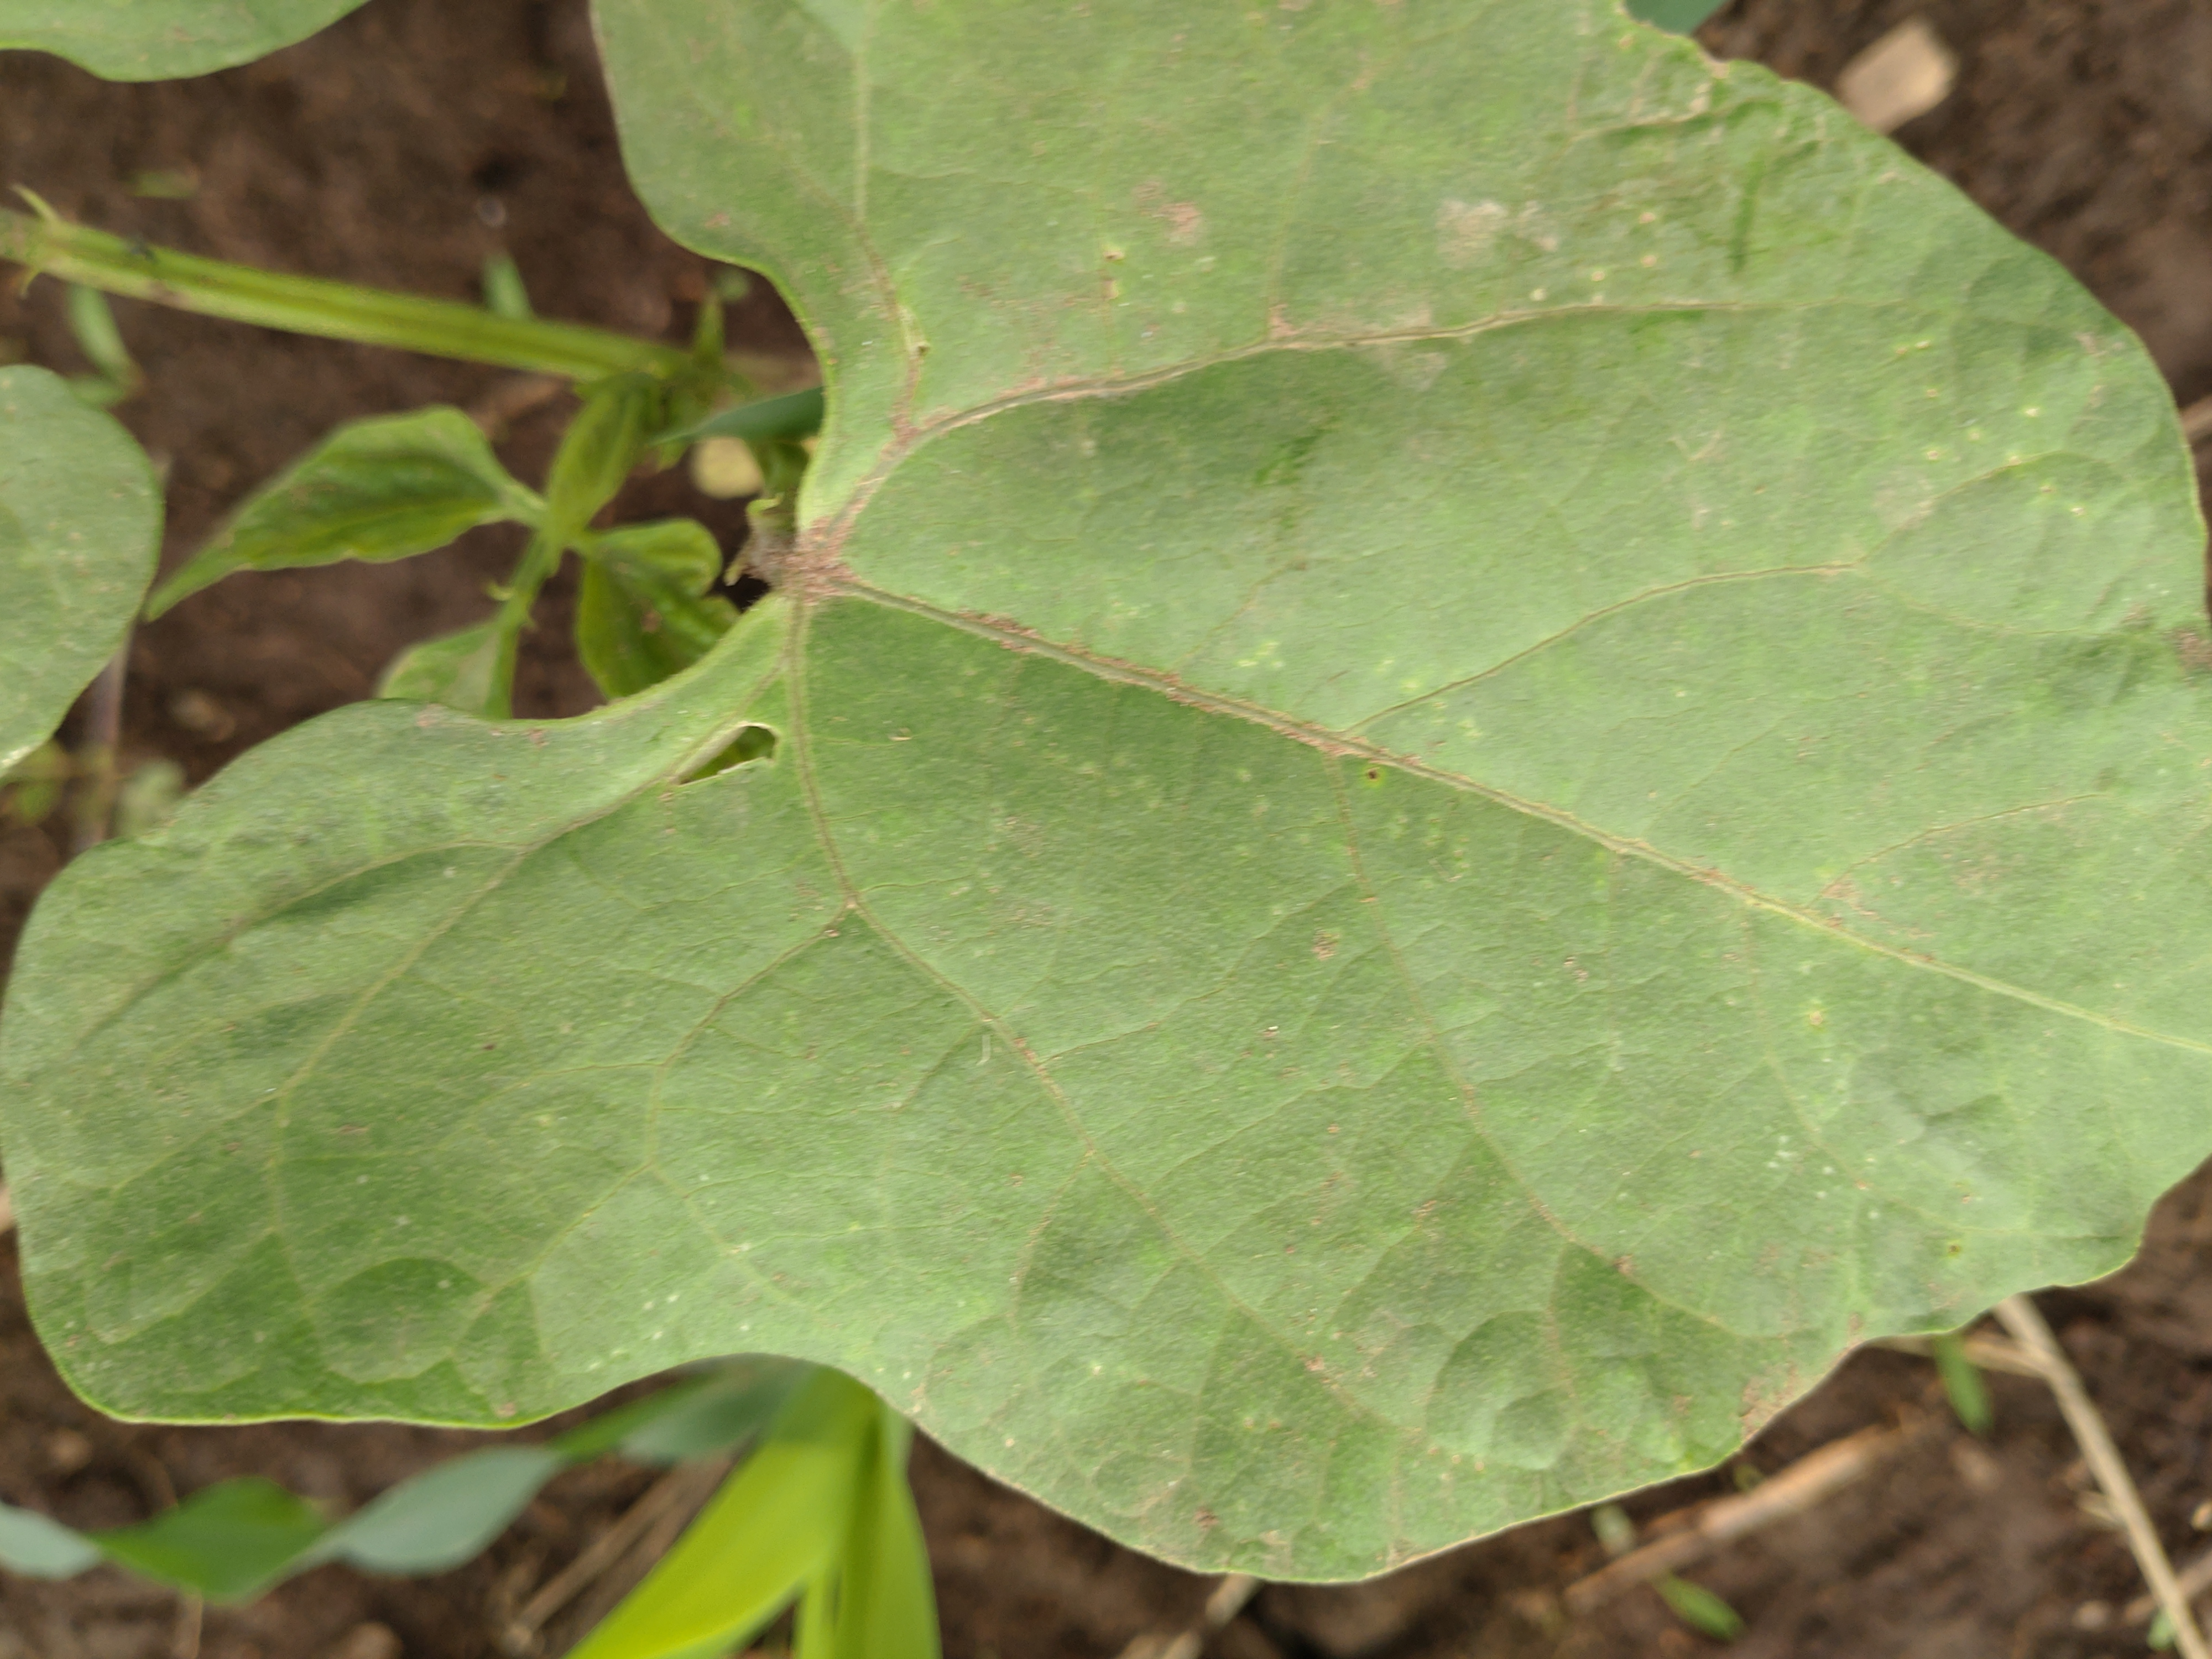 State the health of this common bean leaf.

healthy
